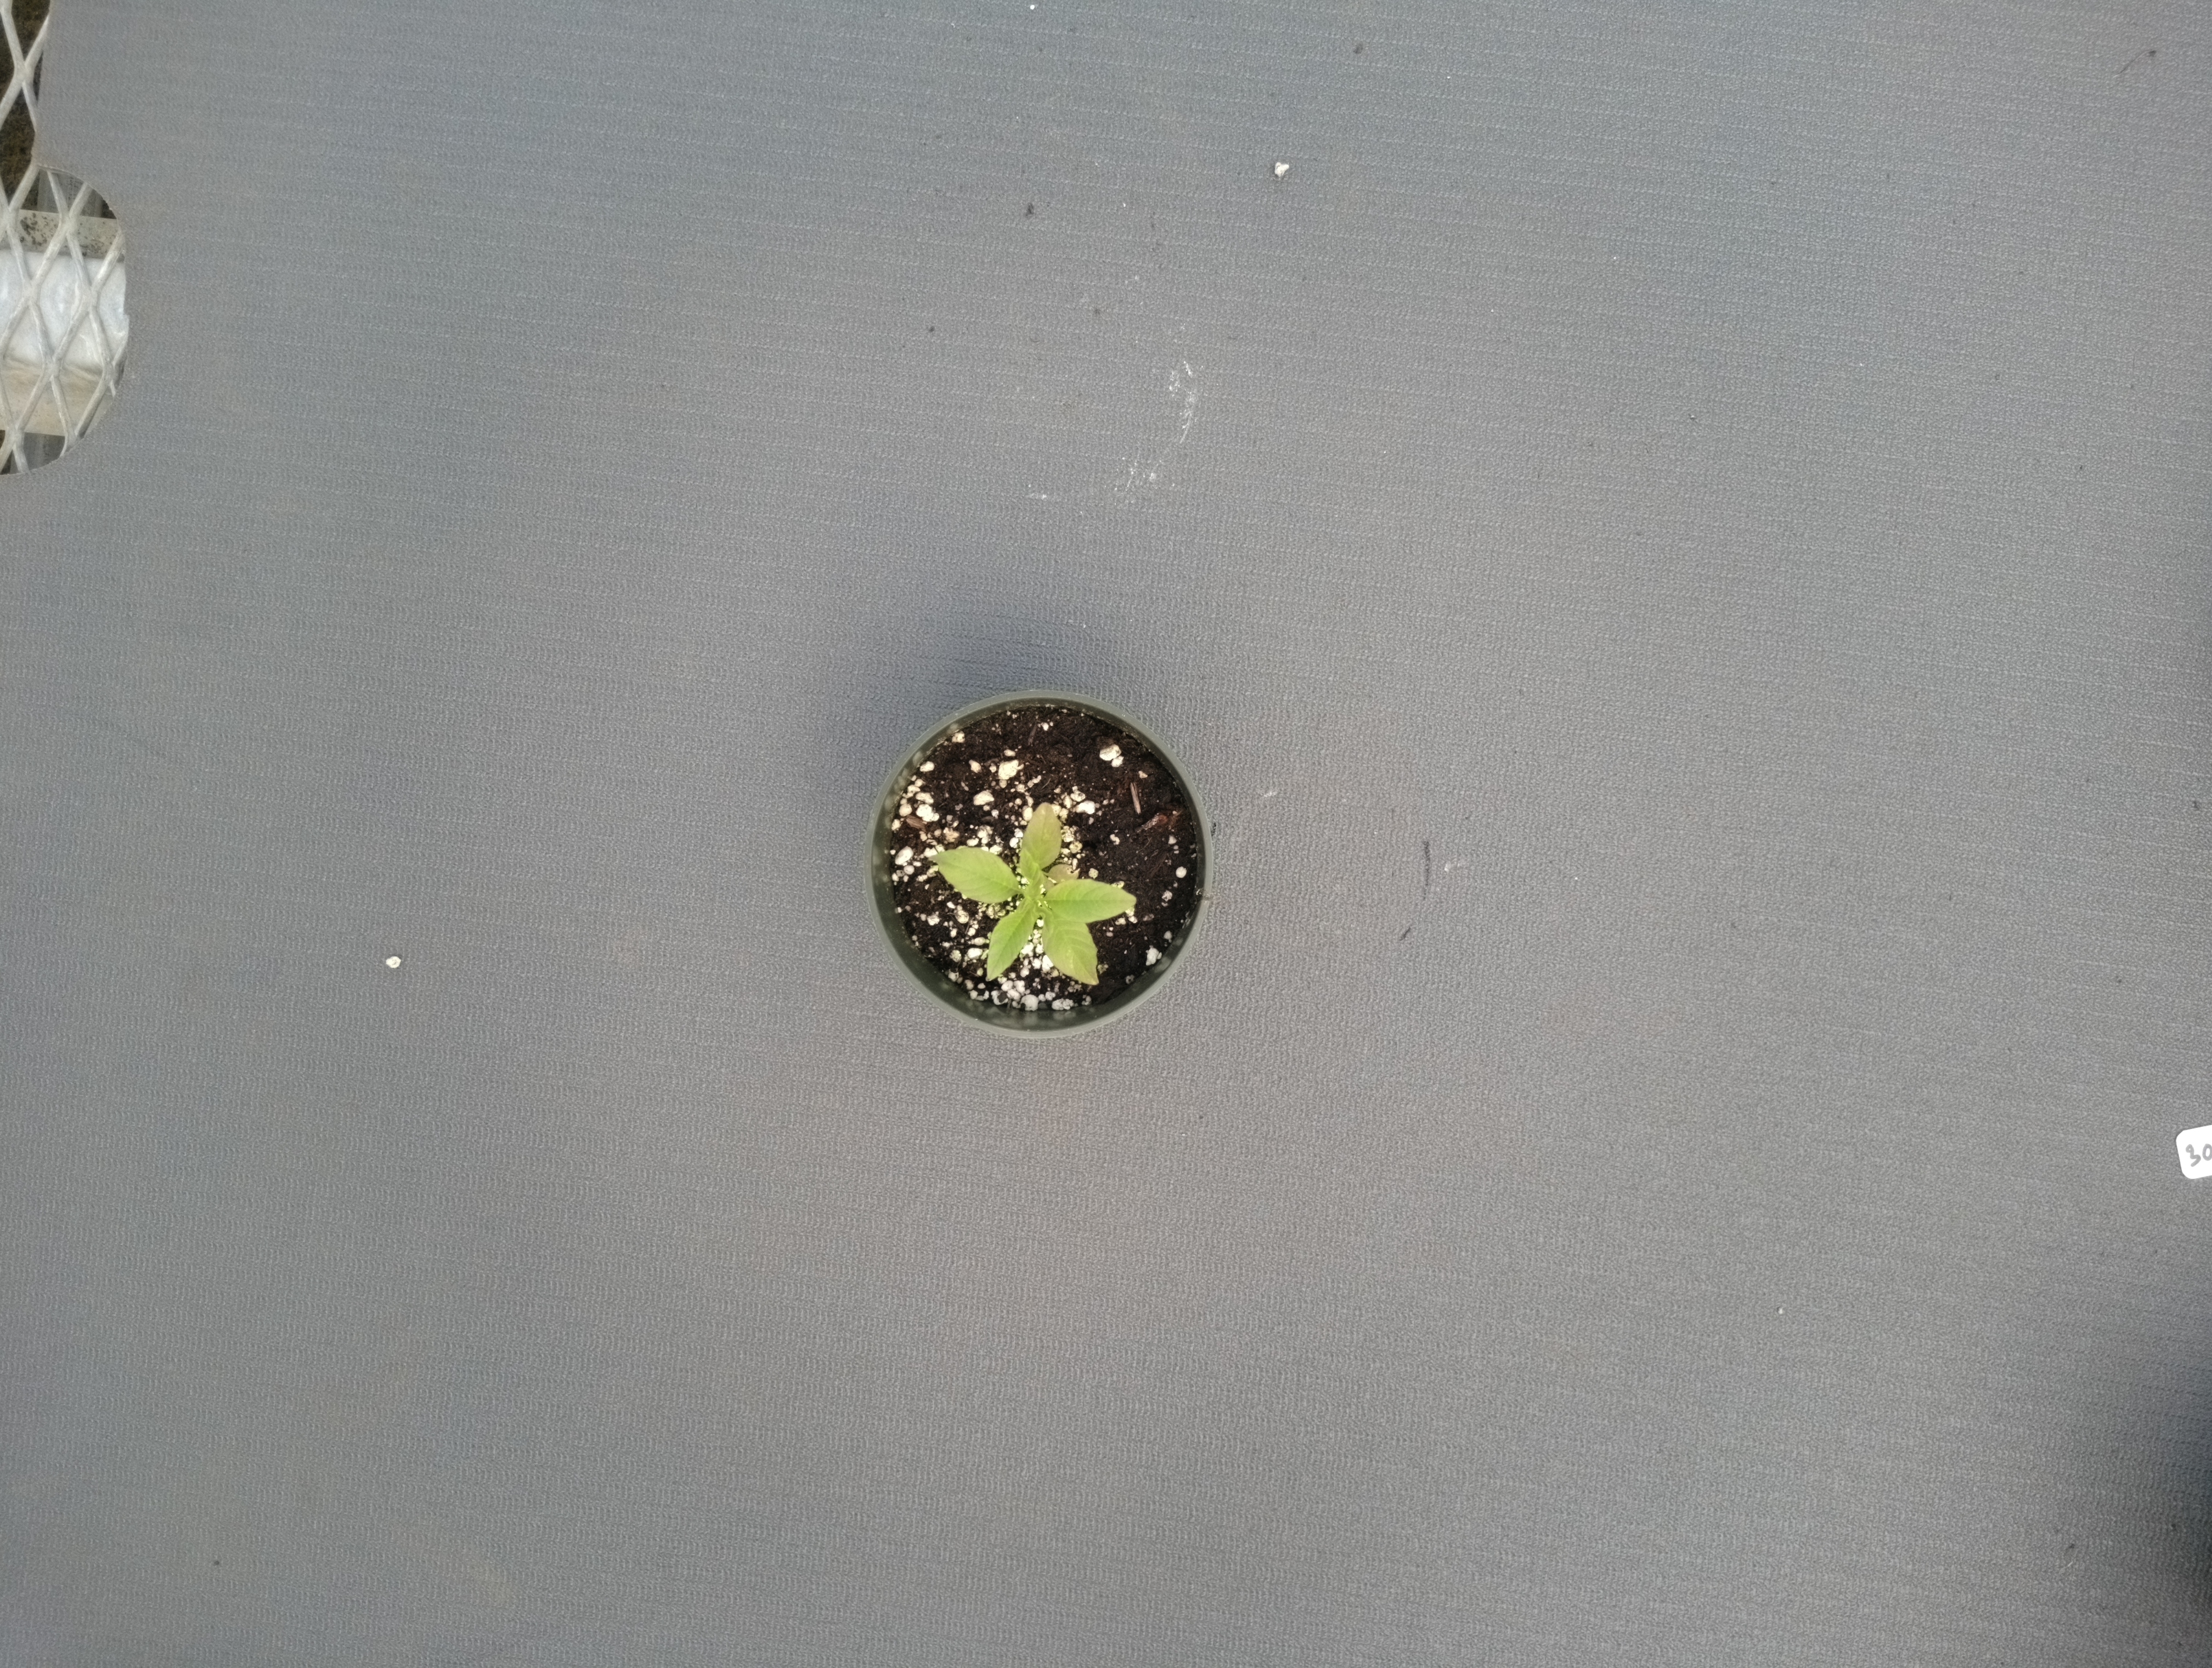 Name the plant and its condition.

waterhemp, healthy untreated
